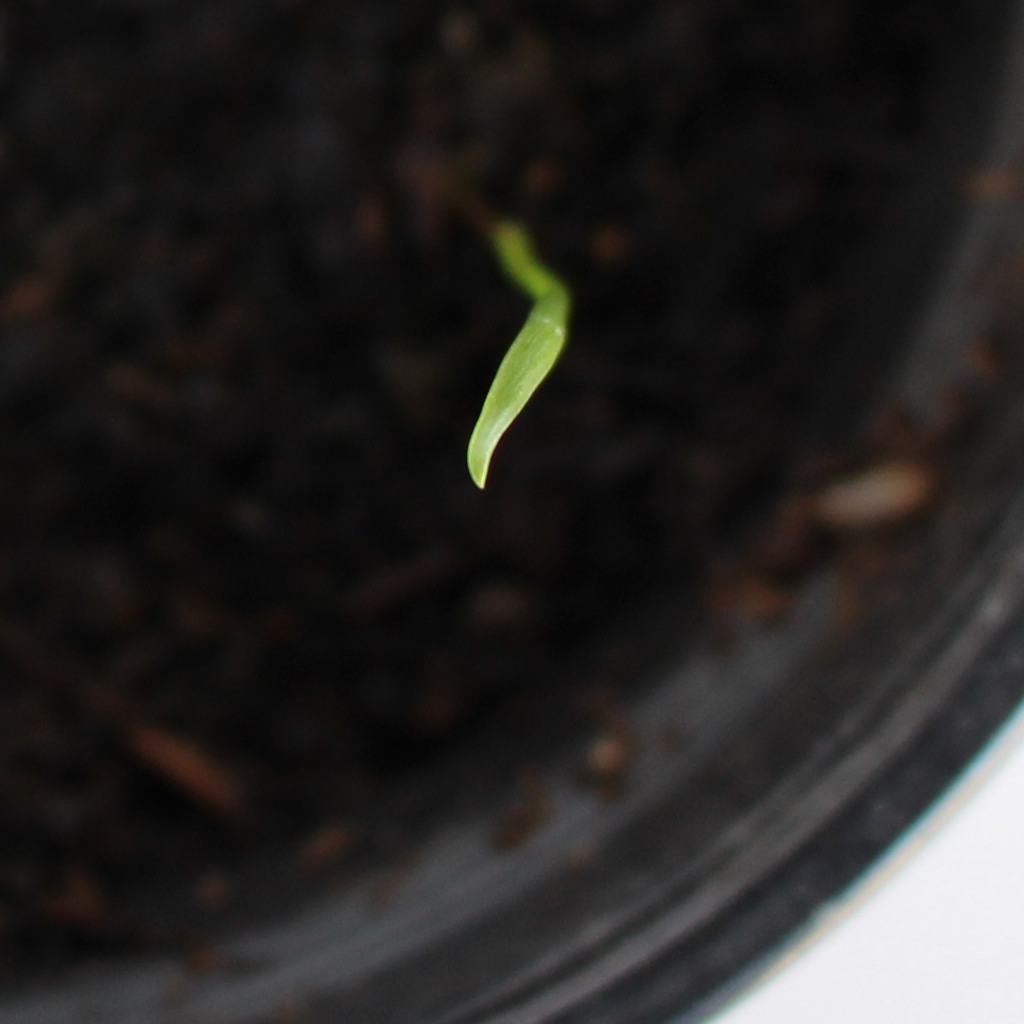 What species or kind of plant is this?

Lolium multiflorum
